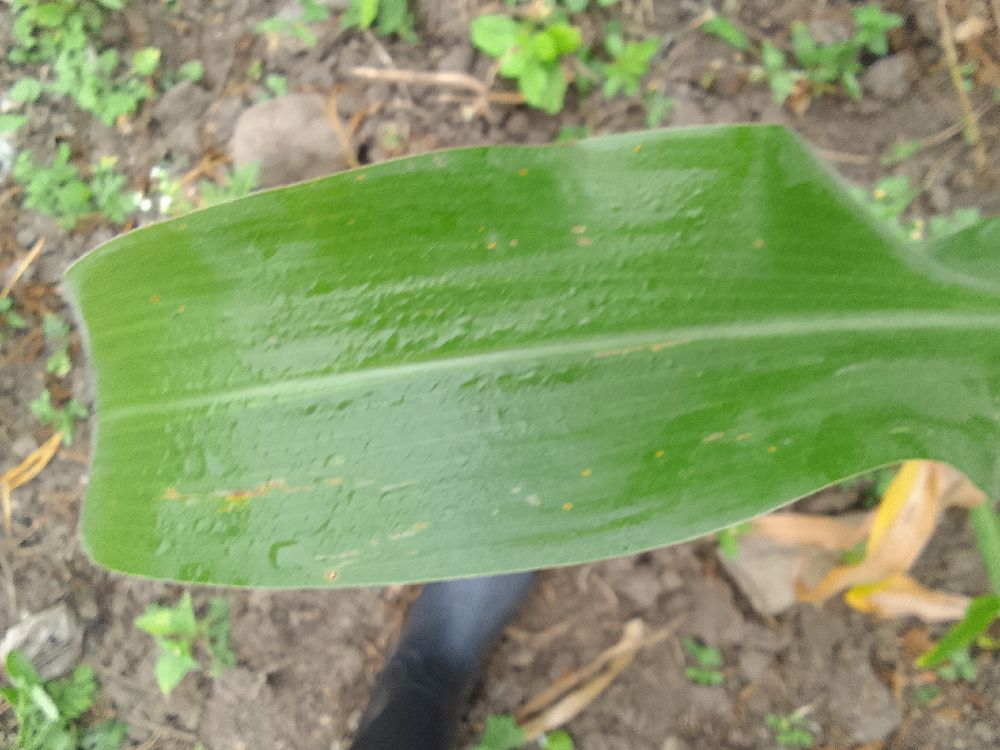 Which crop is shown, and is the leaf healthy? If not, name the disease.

maize, healthy
